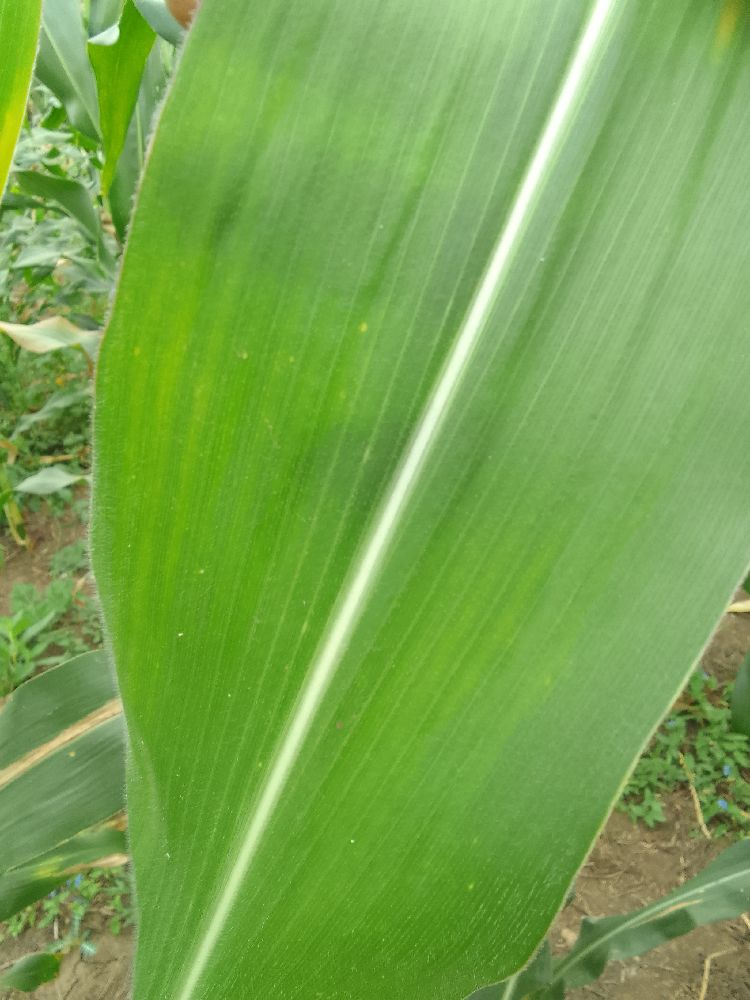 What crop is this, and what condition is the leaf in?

maize, healthy
